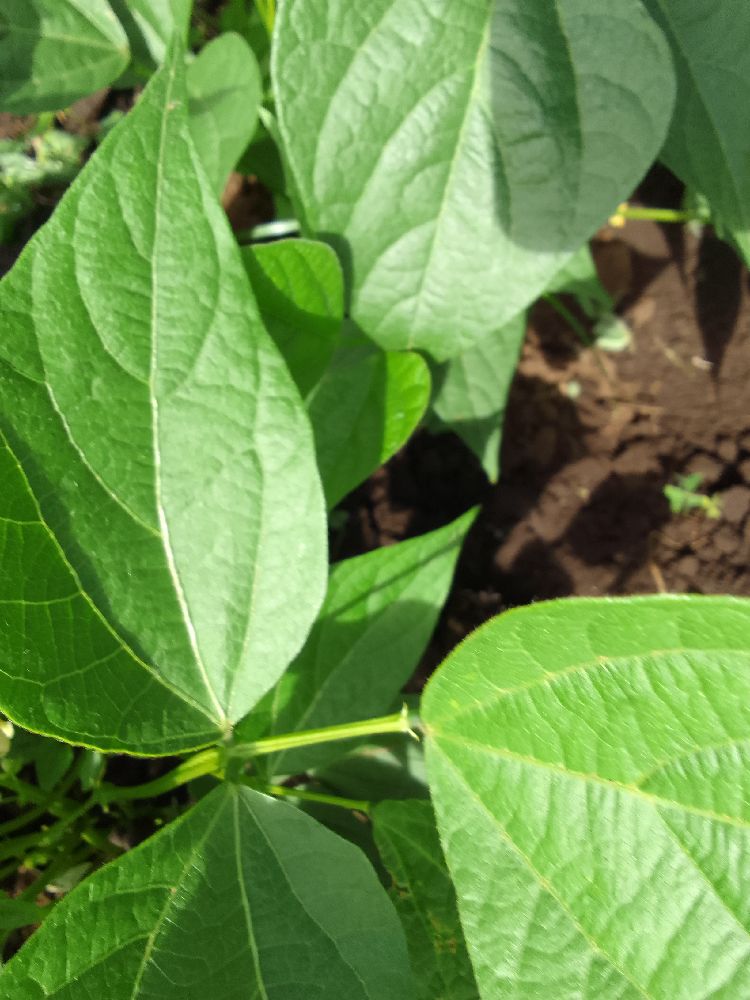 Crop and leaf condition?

common bean, healthy
